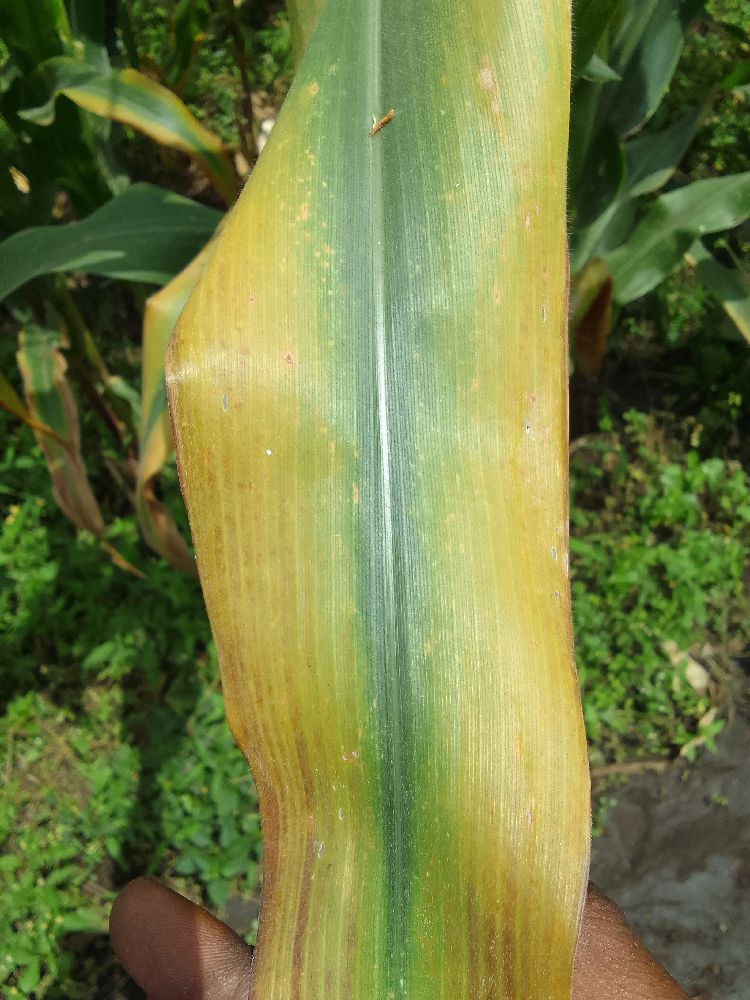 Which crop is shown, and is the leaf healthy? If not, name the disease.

maize, maize lethal necrosis
